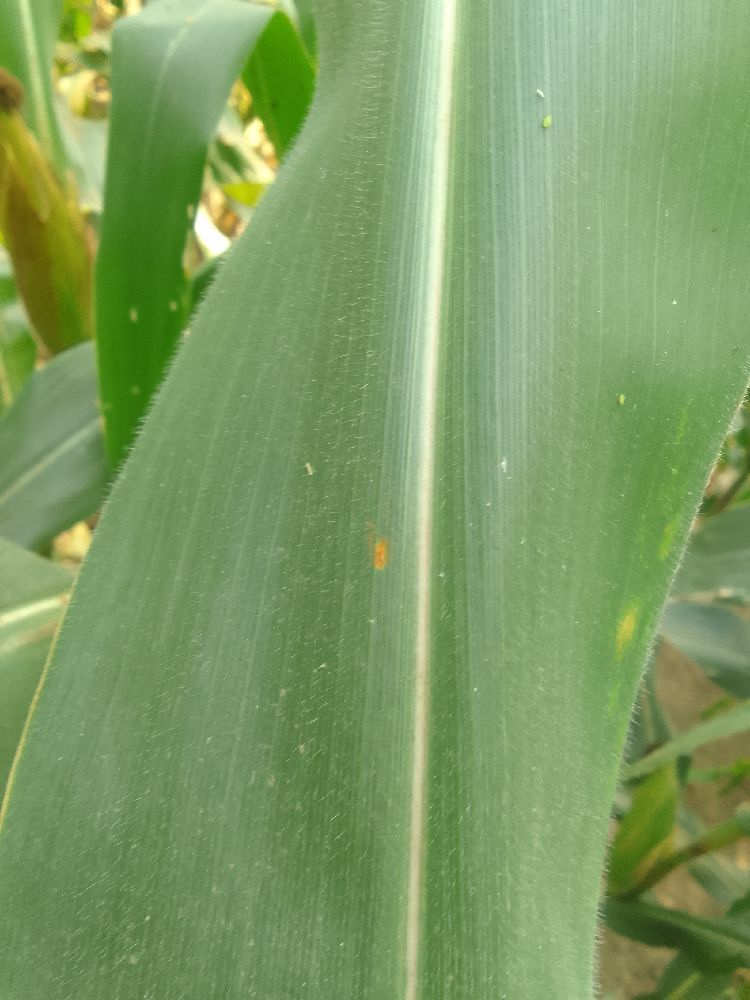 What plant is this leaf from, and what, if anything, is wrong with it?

maize, healthy
